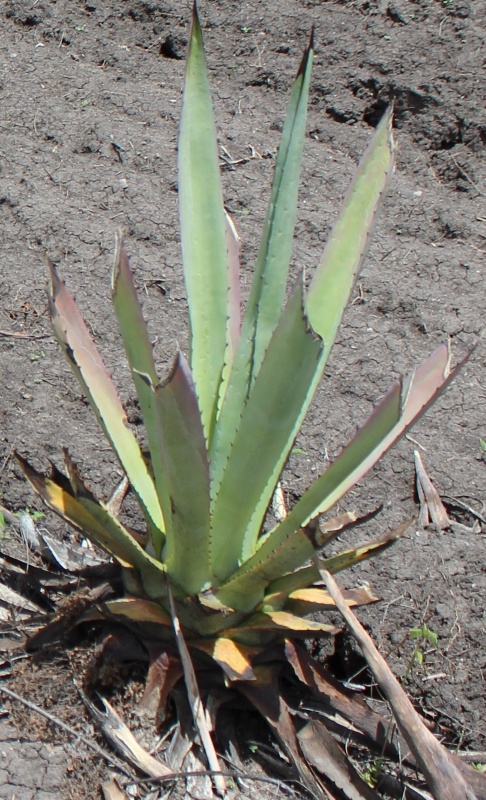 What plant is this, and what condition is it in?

agave, sick
